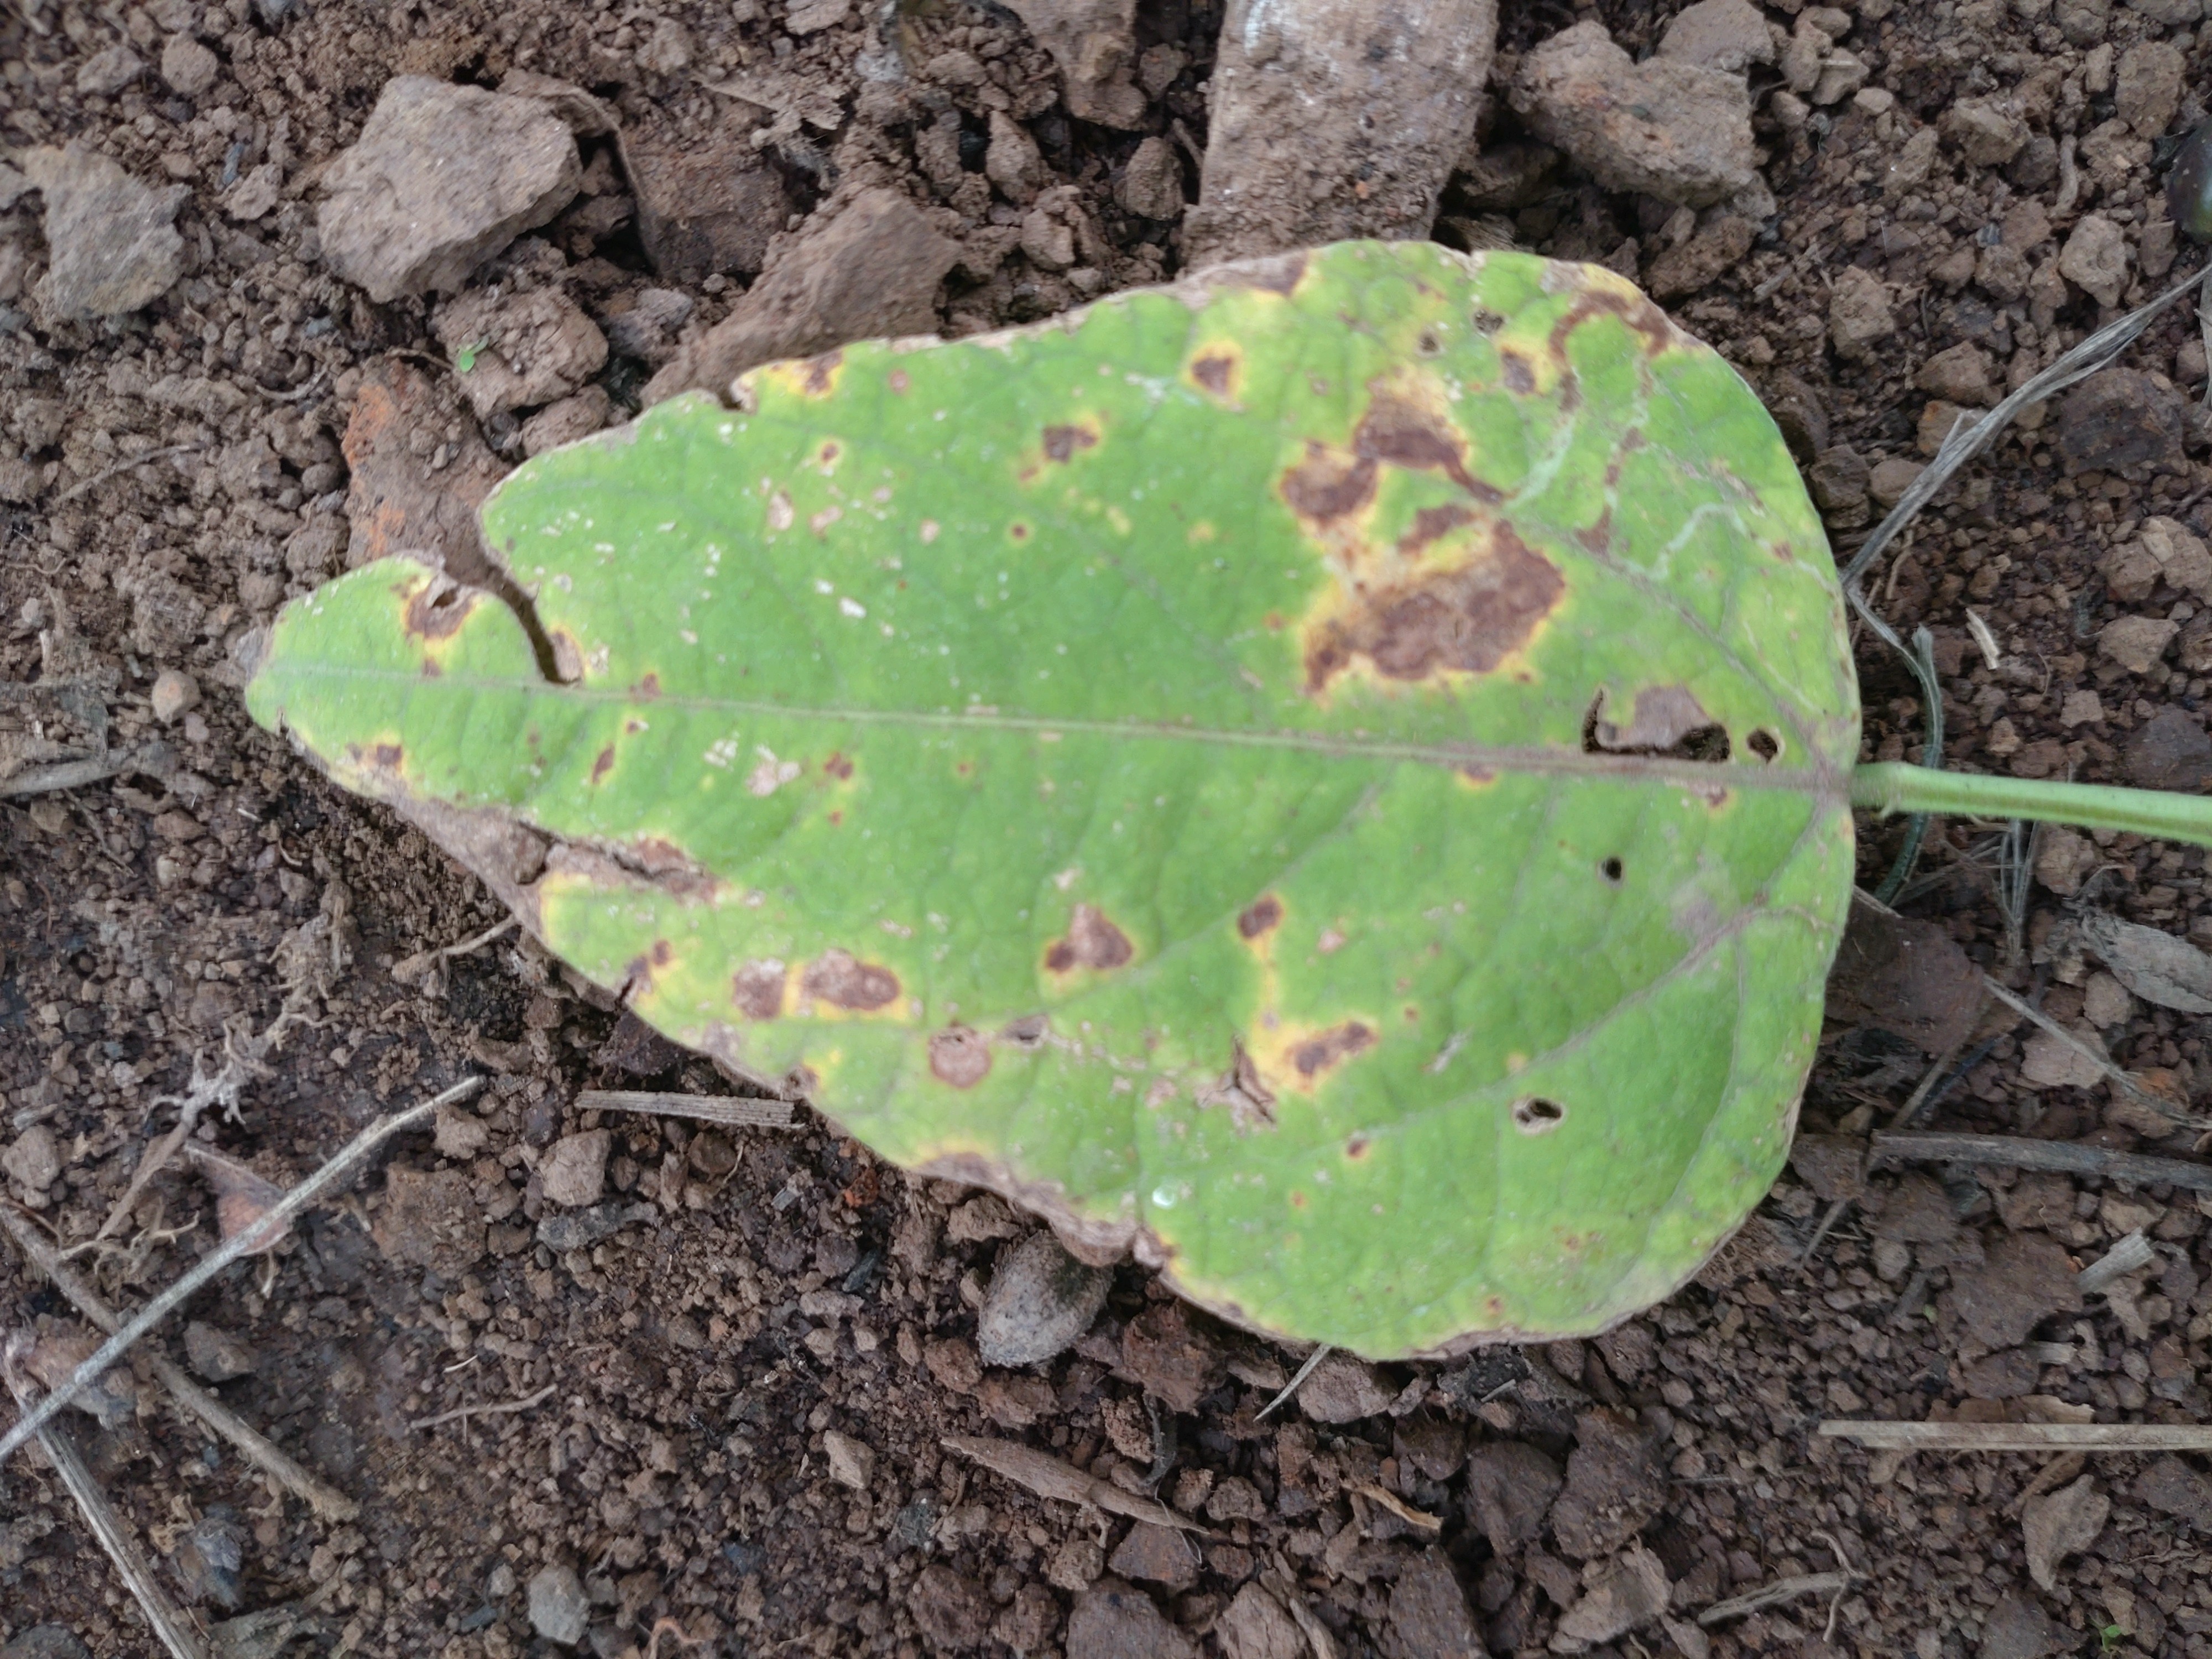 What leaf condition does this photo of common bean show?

rust
